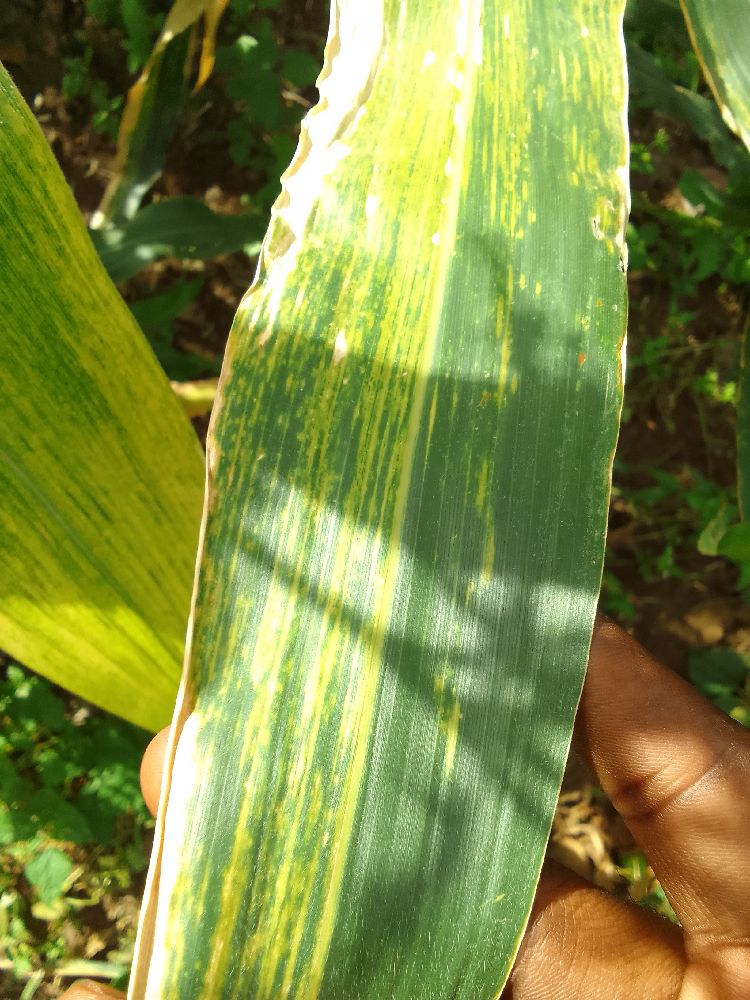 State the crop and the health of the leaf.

maize, maize lethal necrosis
